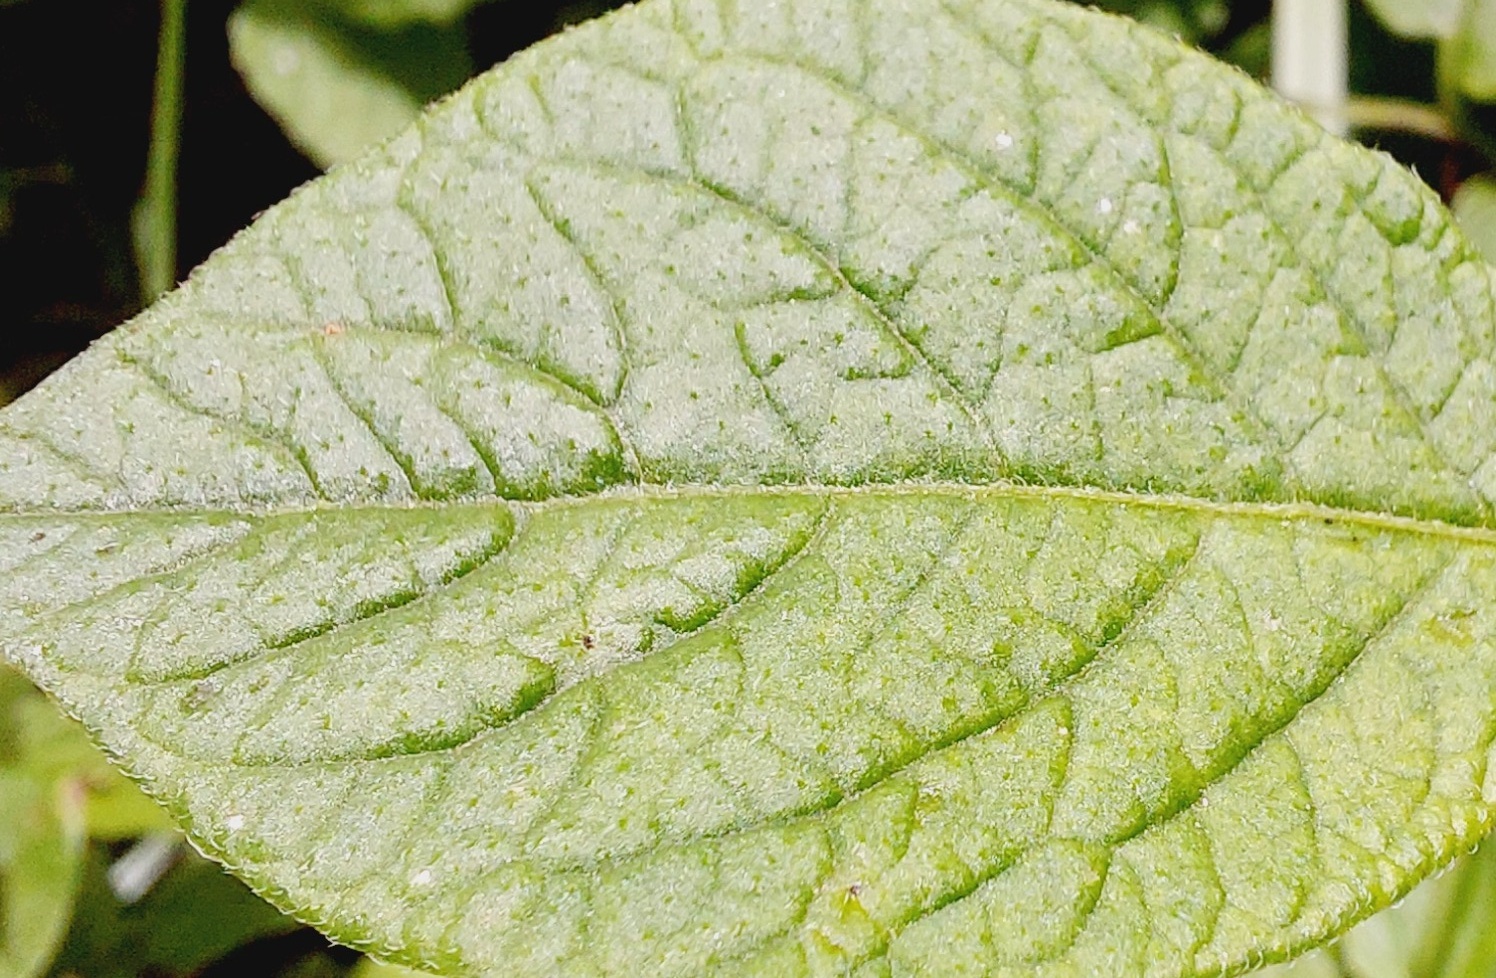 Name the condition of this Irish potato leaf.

healthy
